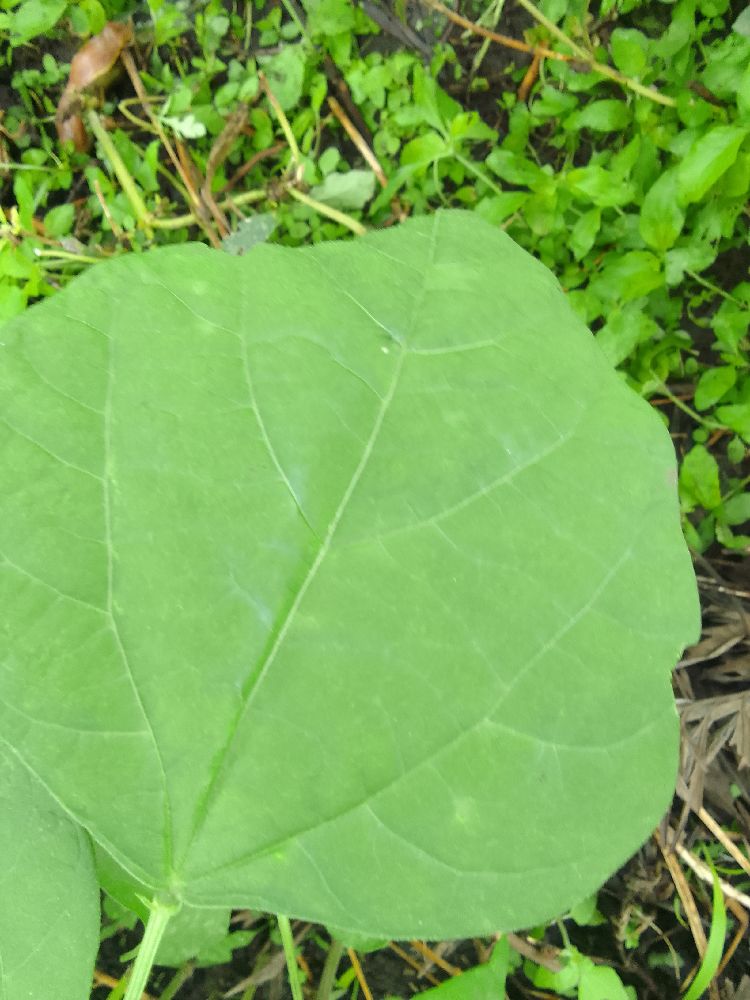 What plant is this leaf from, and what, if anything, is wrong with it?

common bean, healthy
